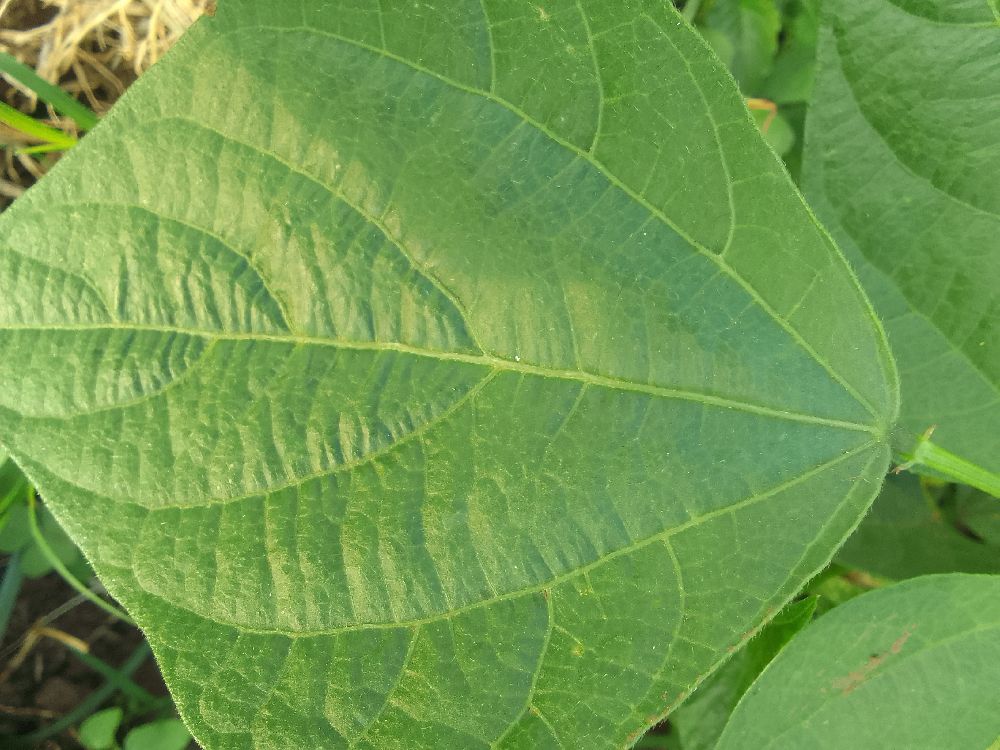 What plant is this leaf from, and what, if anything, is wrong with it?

common bean, healthy
